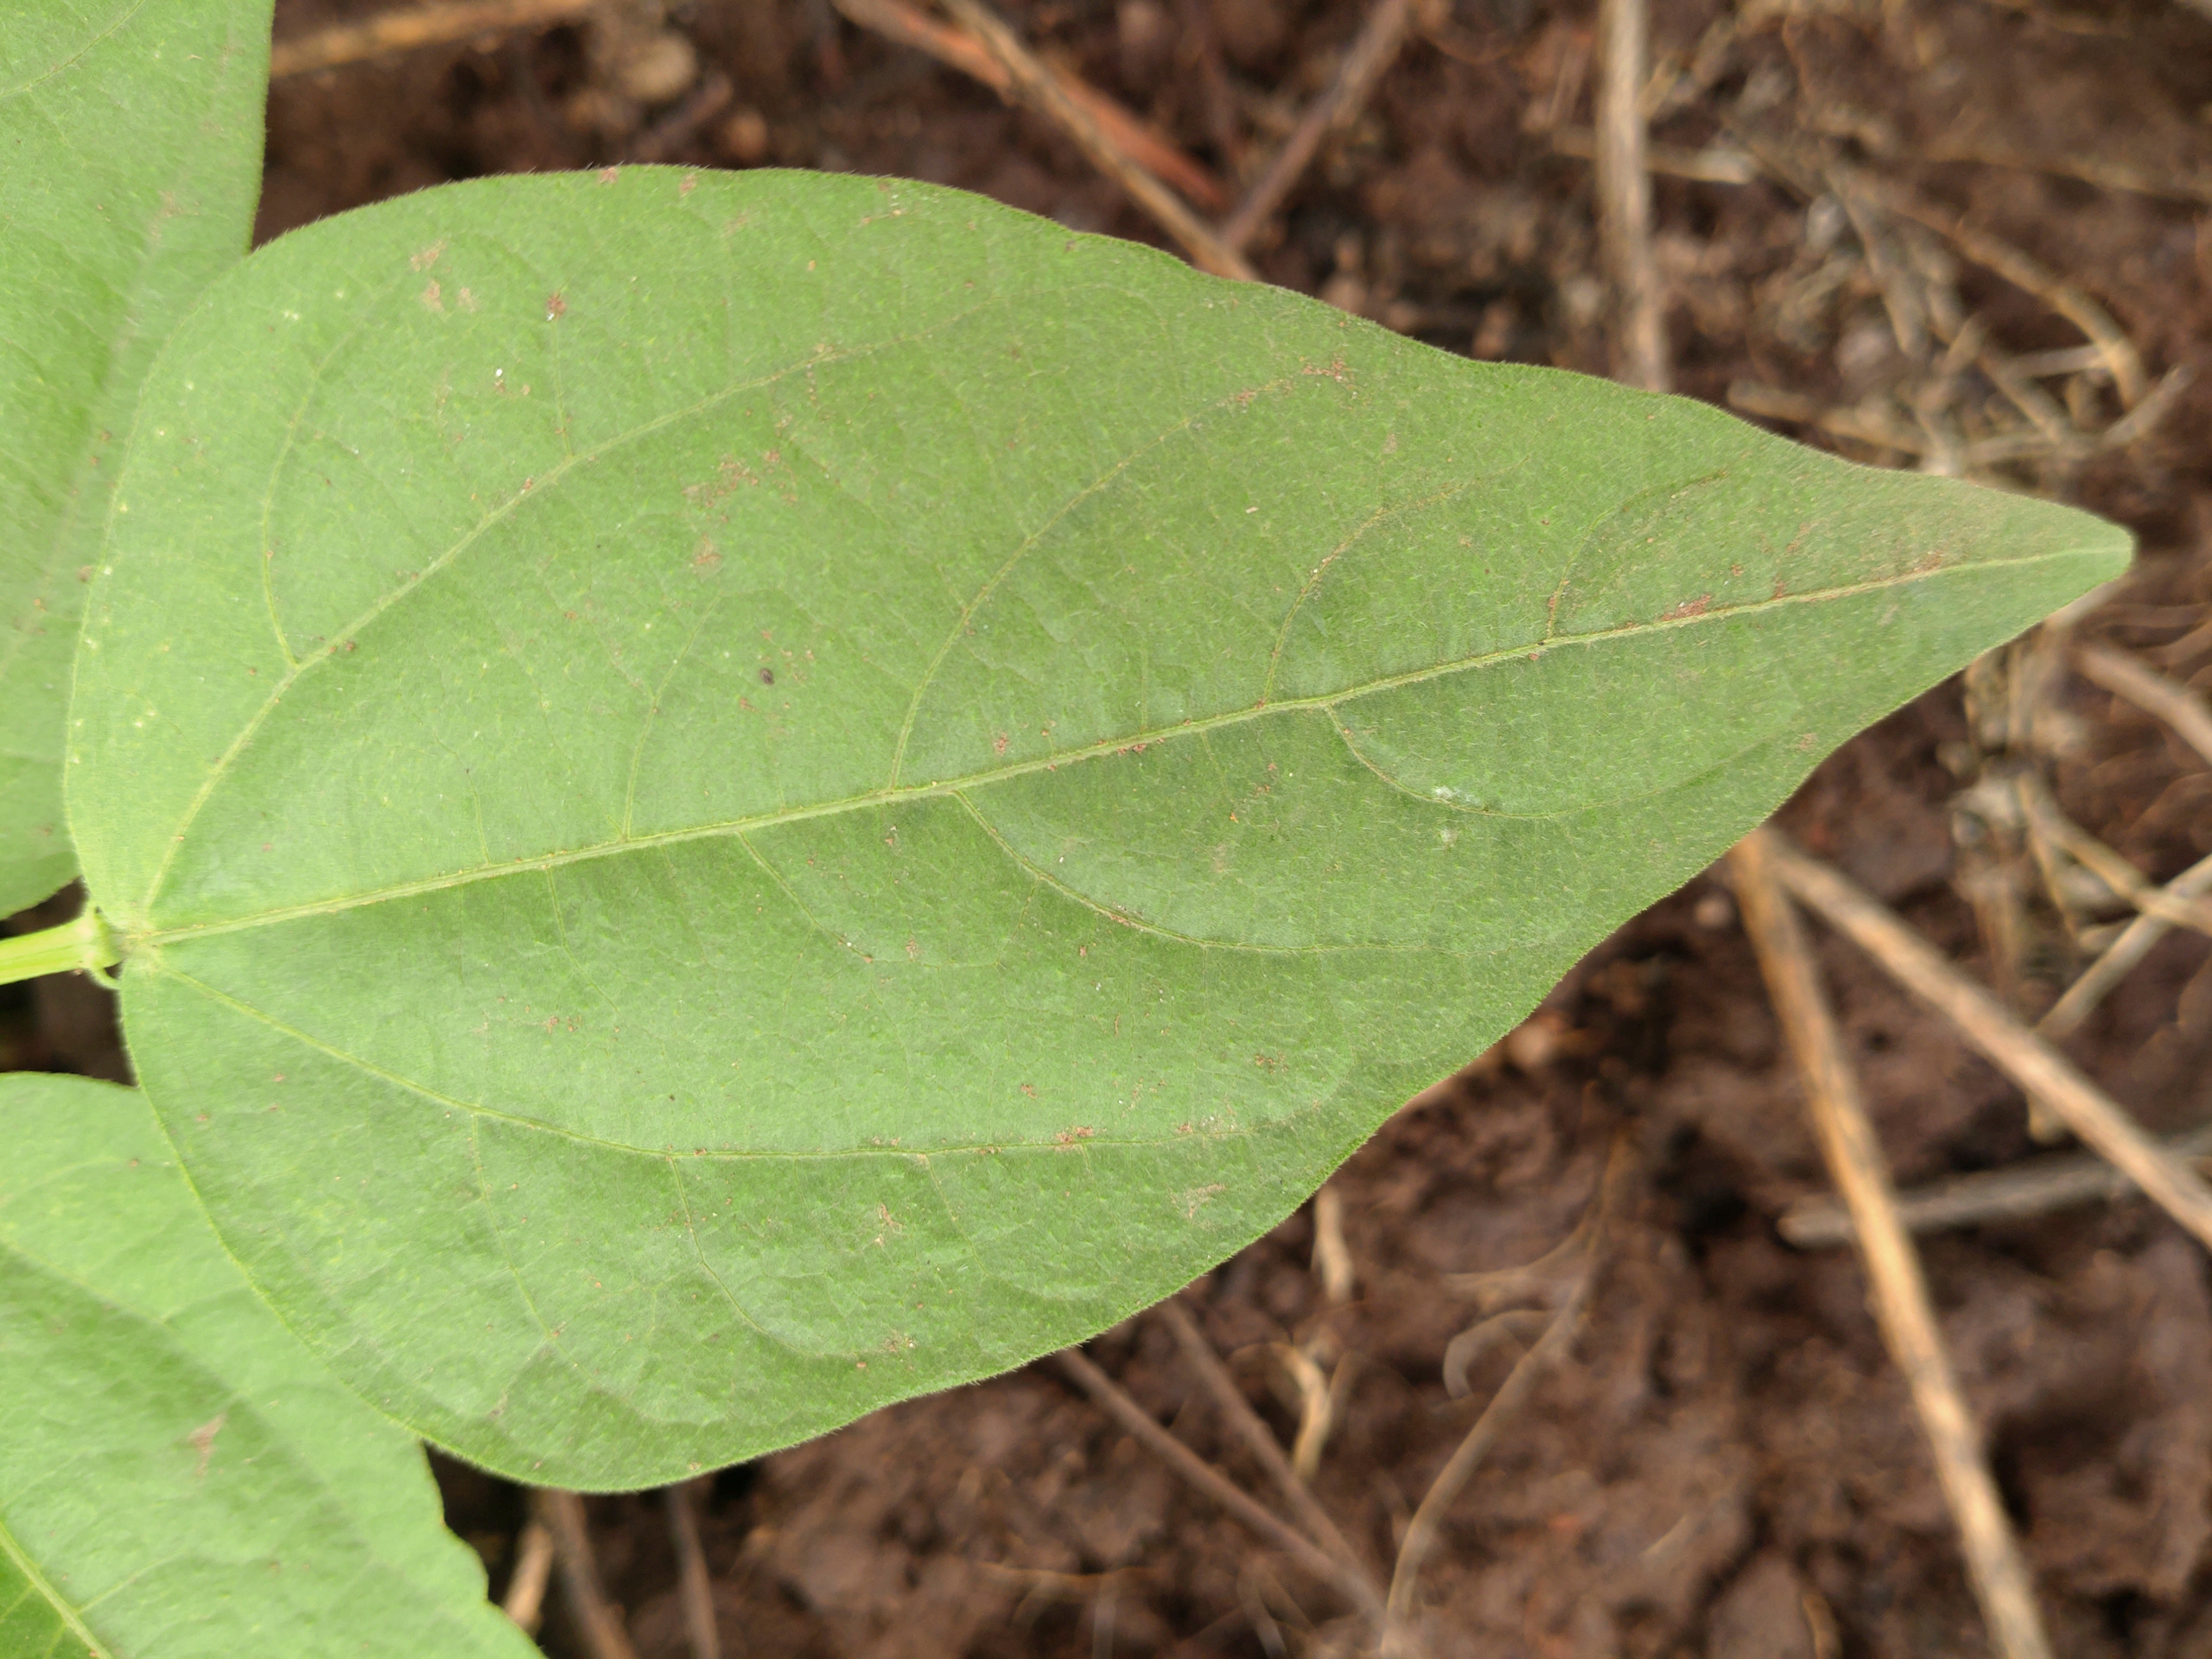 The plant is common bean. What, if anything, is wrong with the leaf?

healthy
